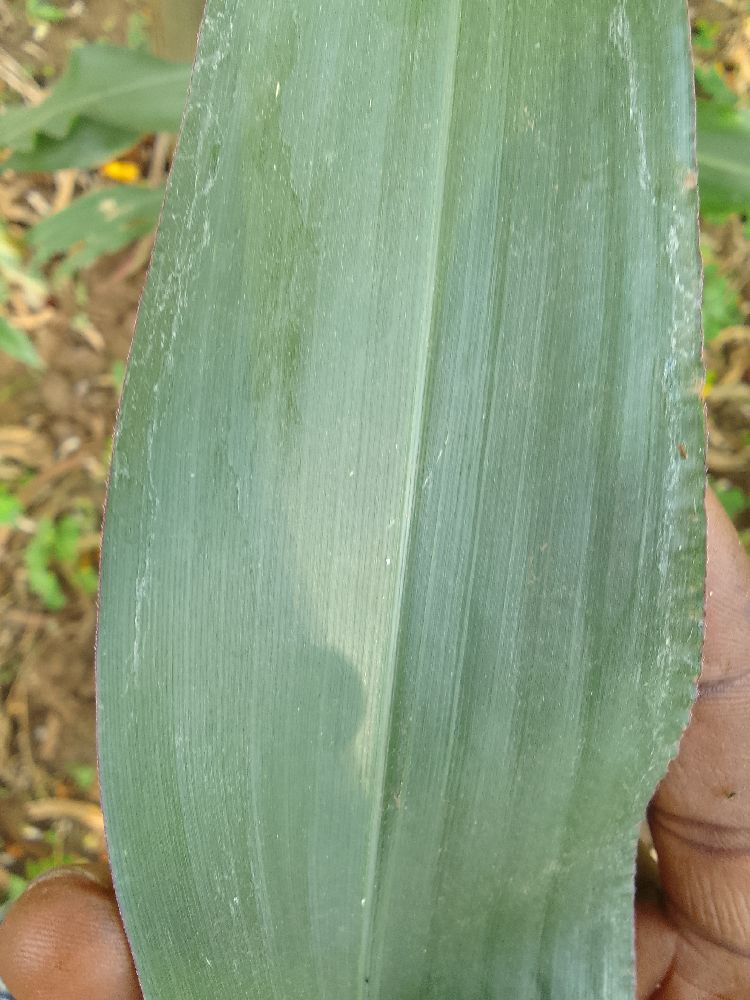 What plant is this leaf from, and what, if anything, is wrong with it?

maize, healthy
